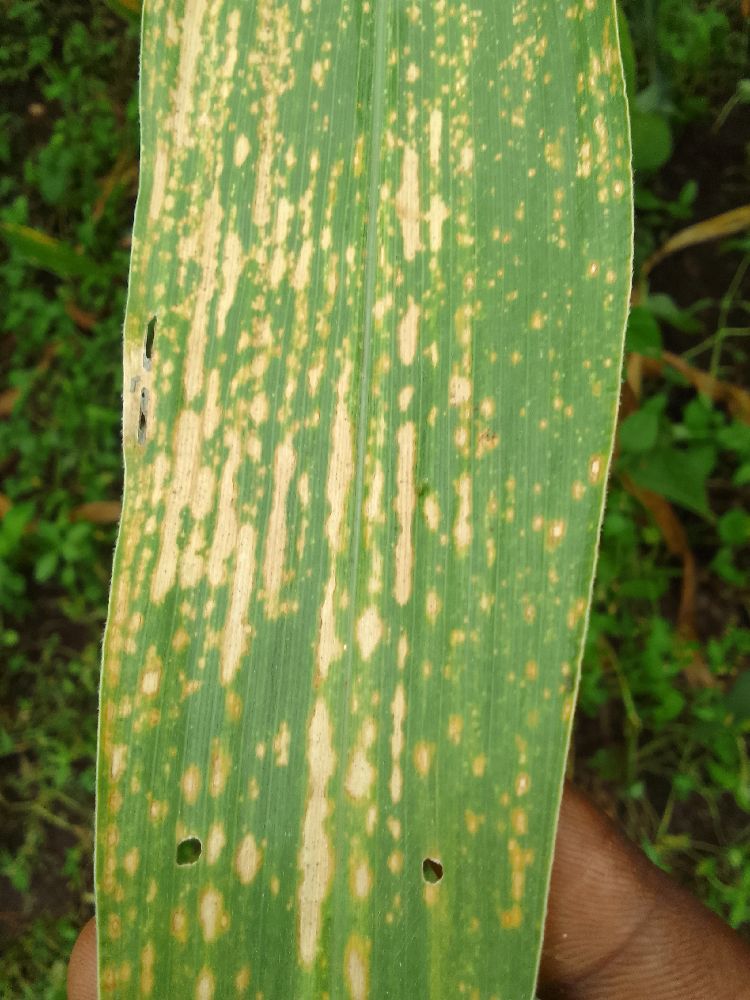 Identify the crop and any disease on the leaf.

maize, maize lethal necrosis
